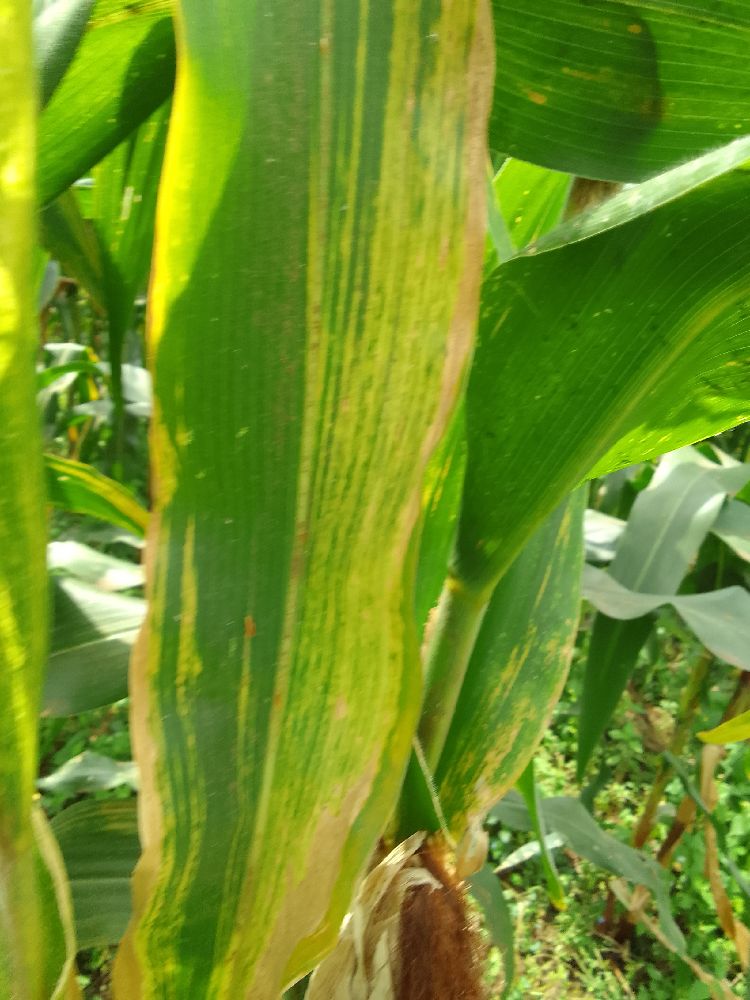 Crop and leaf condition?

maize, maize lethal necrosis
